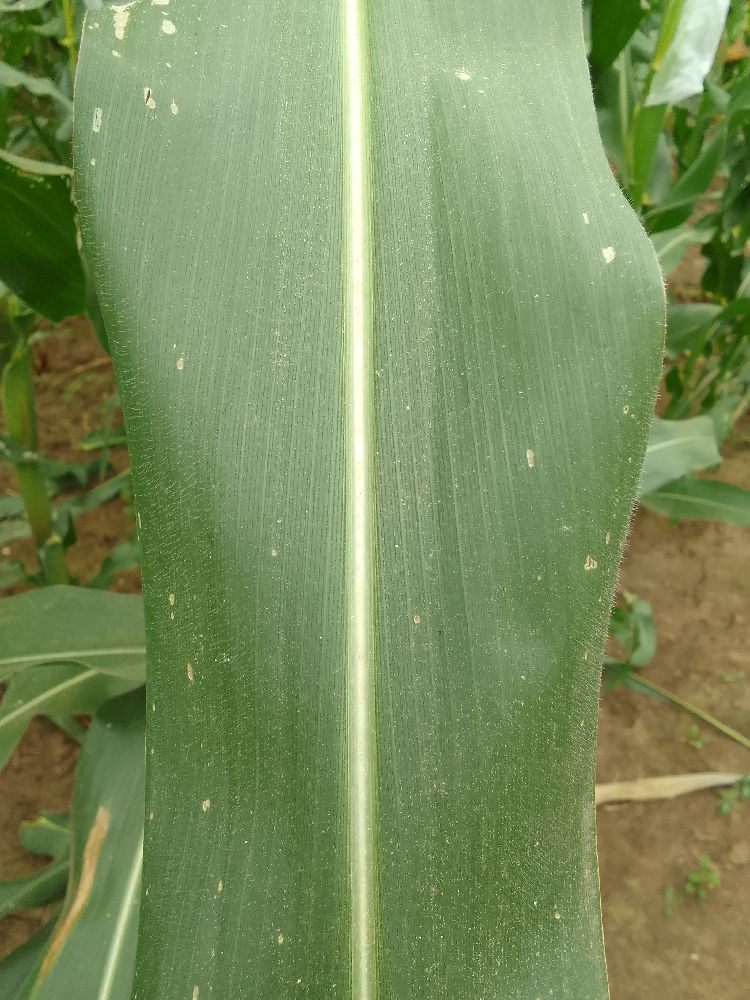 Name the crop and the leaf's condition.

maize, healthy
